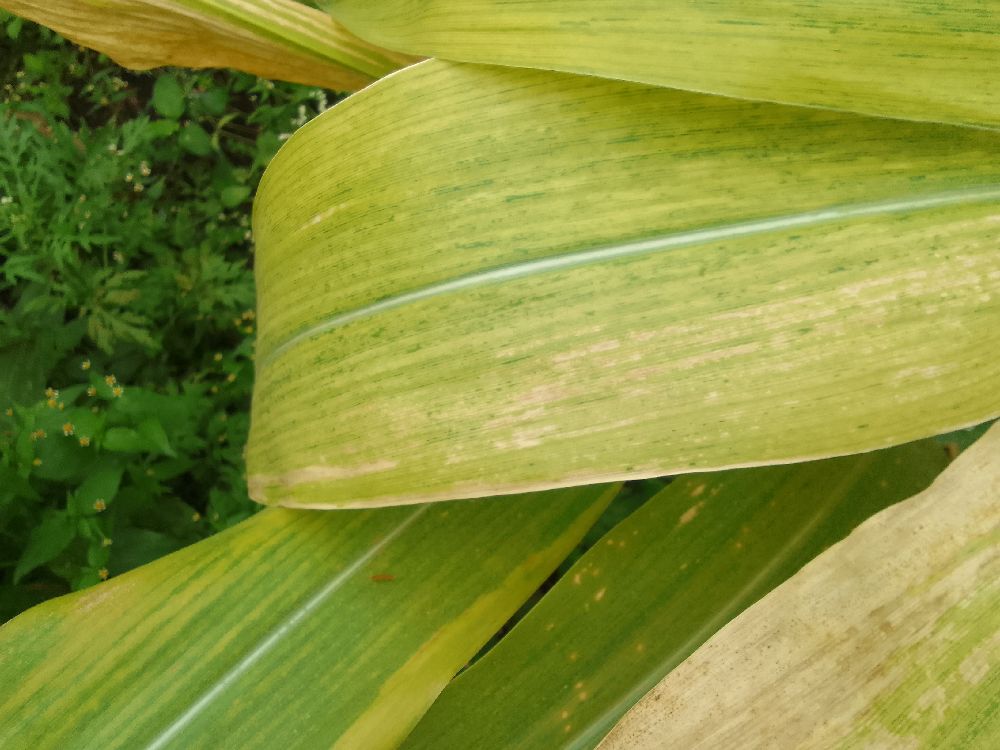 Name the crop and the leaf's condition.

maize, maize lethal necrosis
